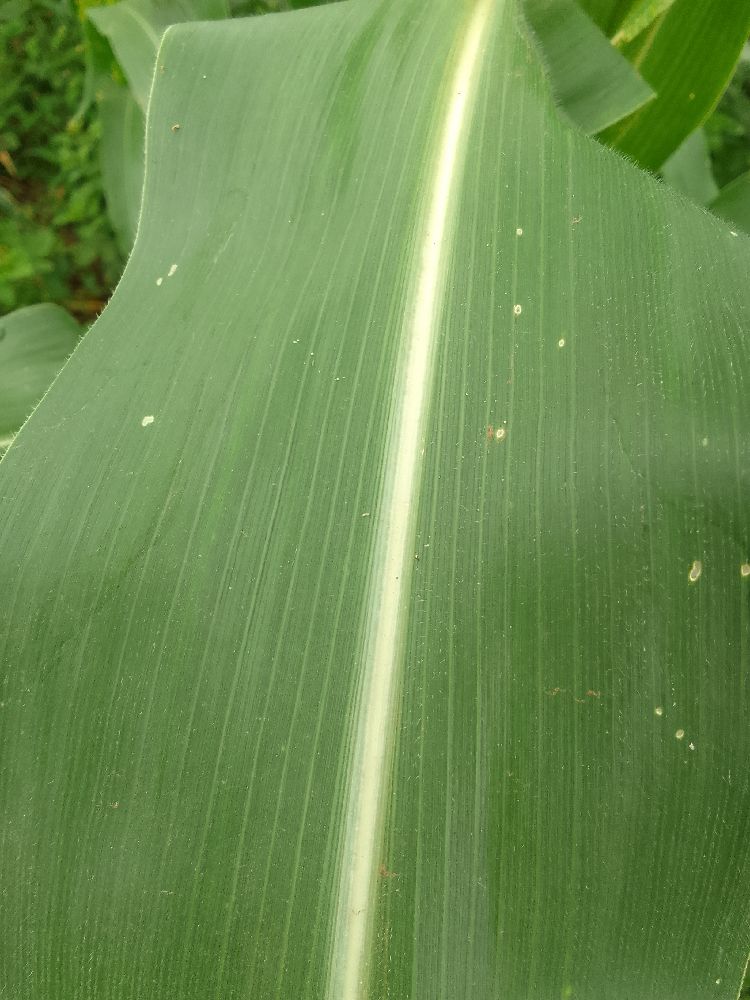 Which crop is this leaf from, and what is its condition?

maize, healthy
